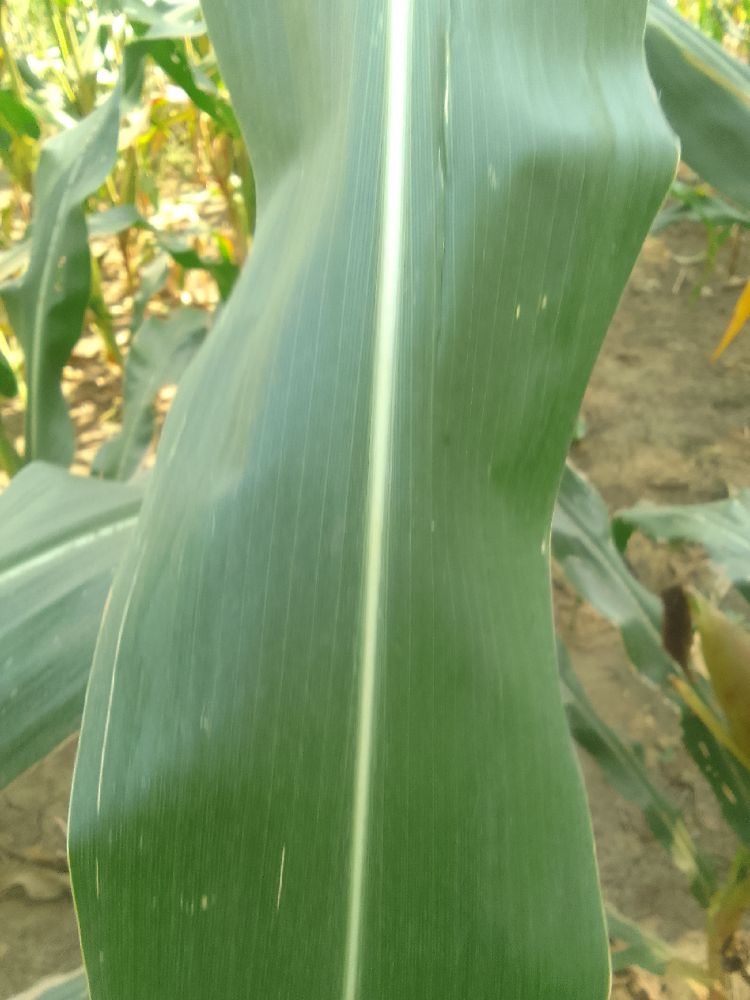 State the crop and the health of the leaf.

maize, healthy
